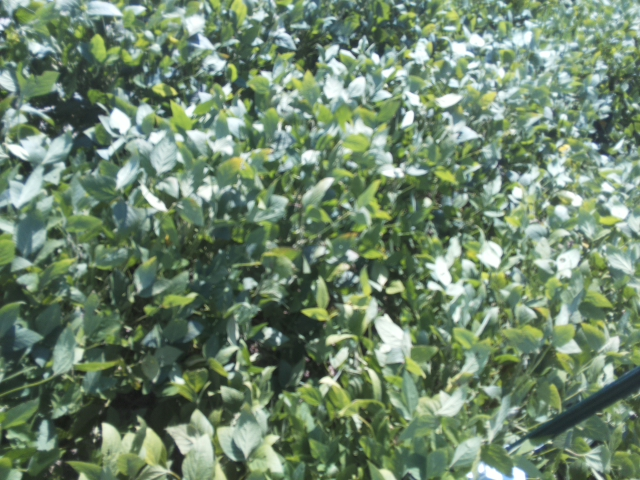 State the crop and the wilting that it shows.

soybean, slight leaflet or petiole turgor loss in upper canopy
